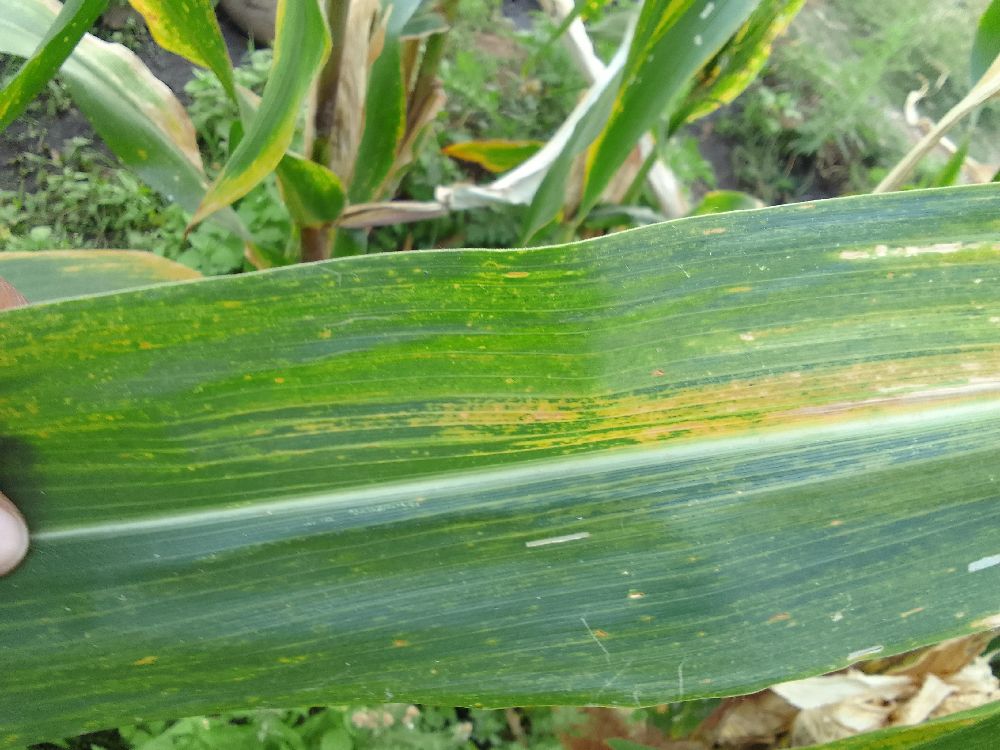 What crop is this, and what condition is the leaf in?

maize, maize lethal necrosis
